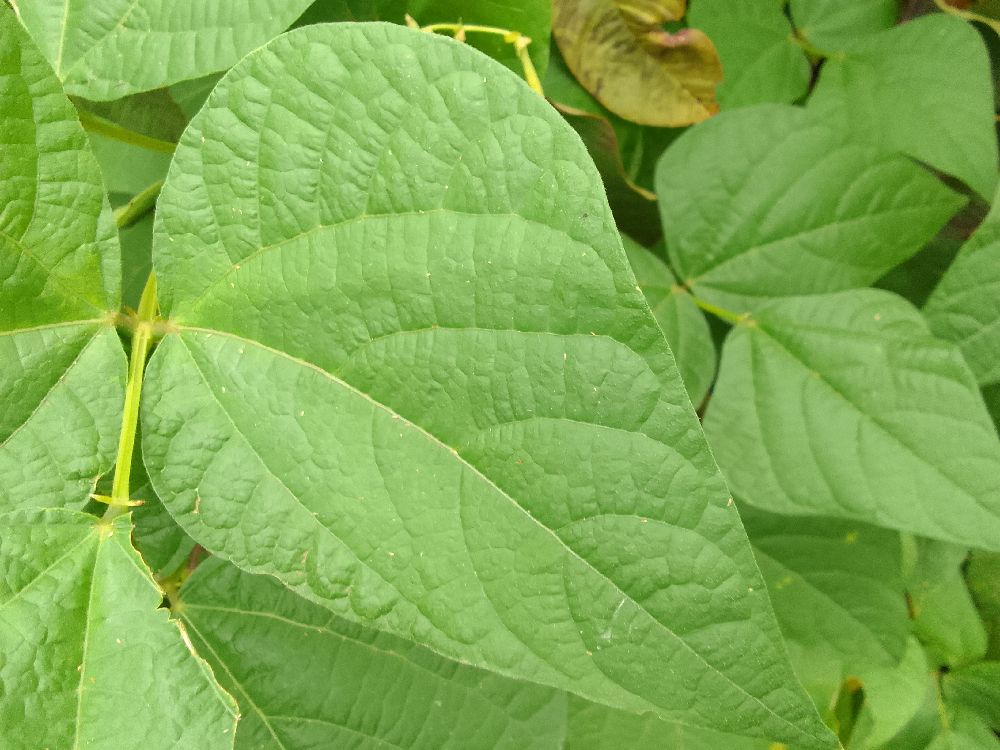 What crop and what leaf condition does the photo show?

common bean, healthy
